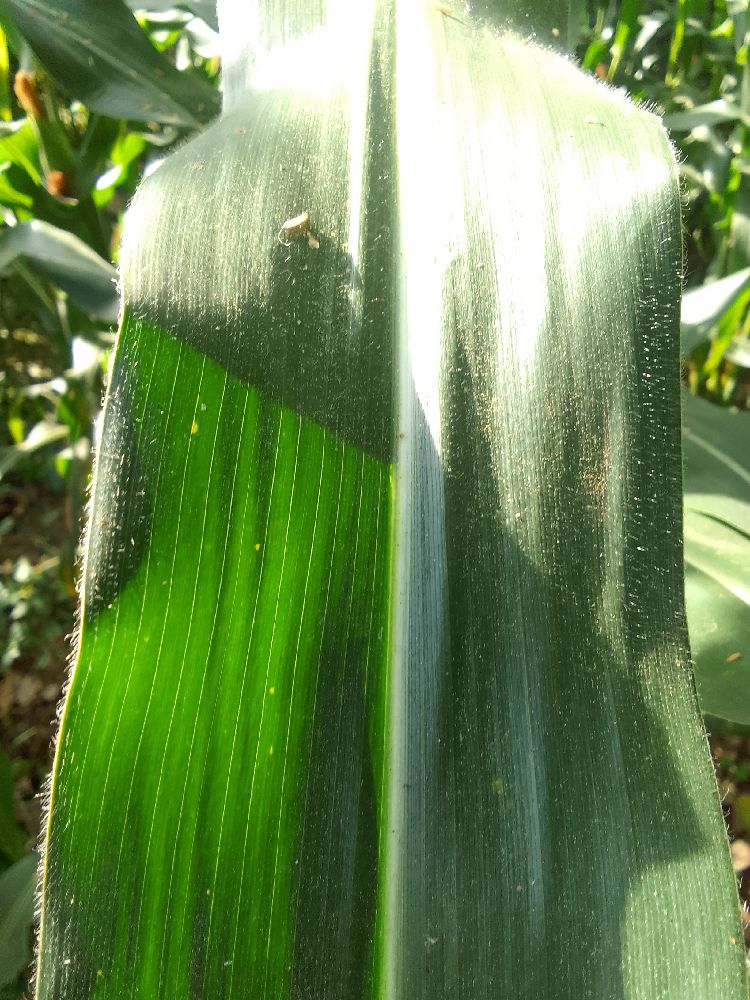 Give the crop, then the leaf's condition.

maize, healthy
